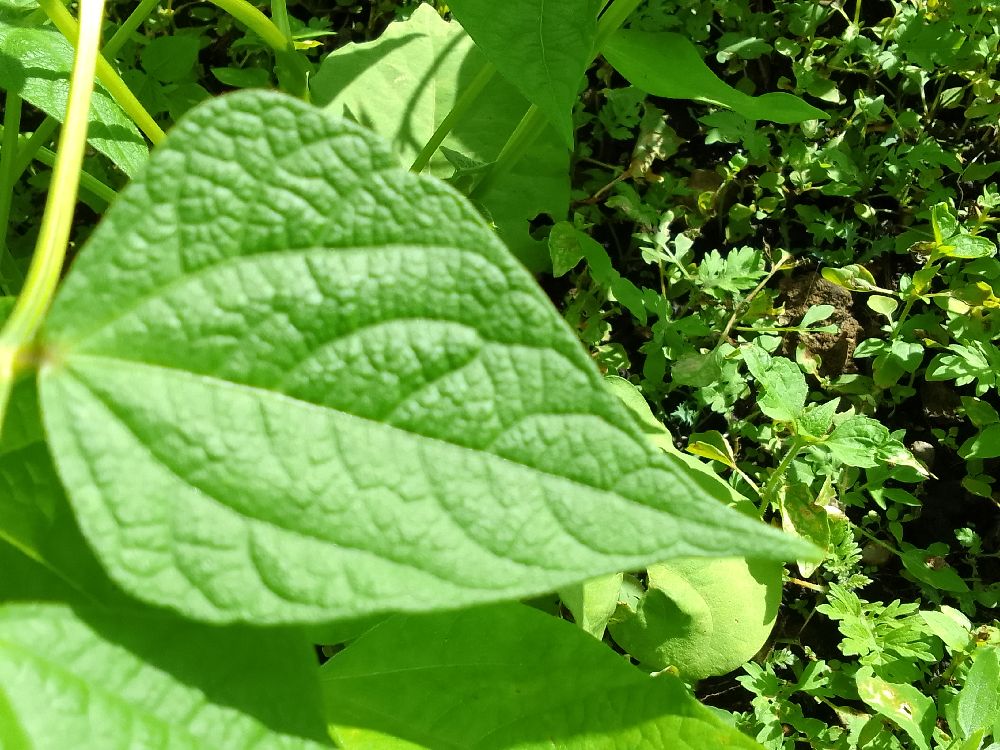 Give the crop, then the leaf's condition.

common bean, healthy
